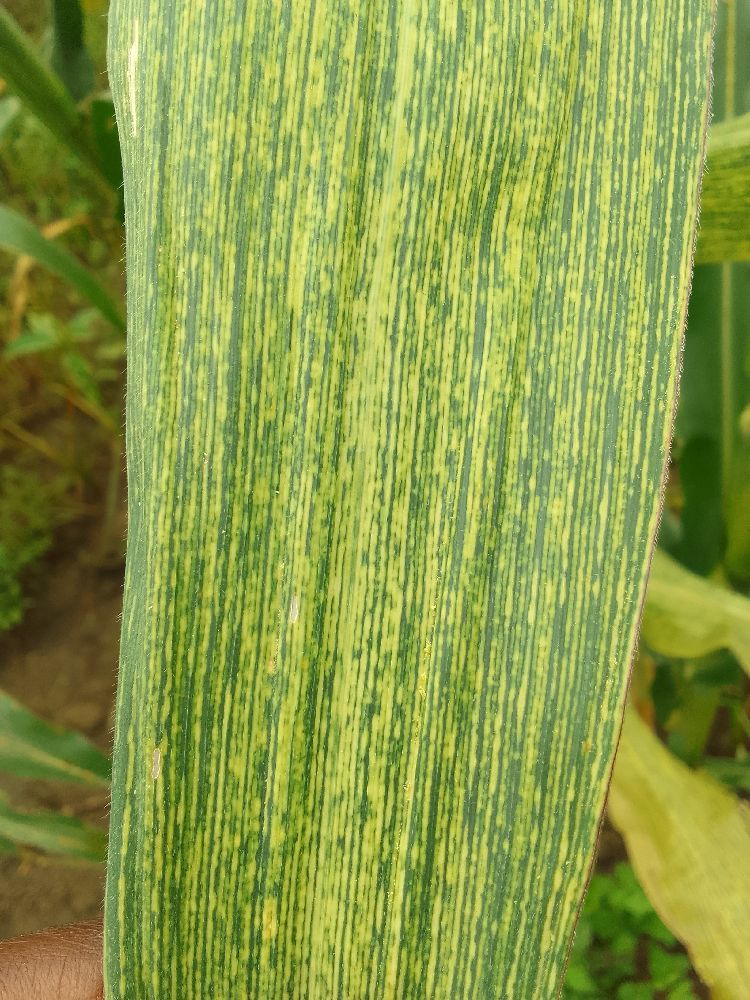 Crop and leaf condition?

maize, maize streak virus
